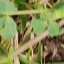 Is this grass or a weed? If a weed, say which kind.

unstructured weed
